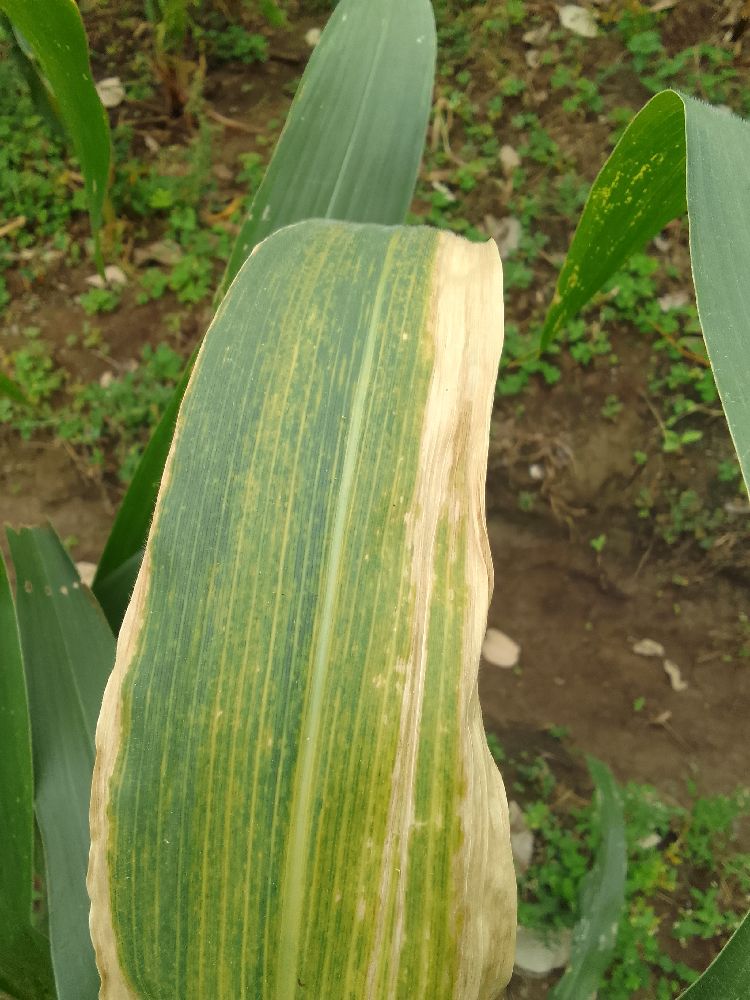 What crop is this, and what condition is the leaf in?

maize, maize lethal necrosis
